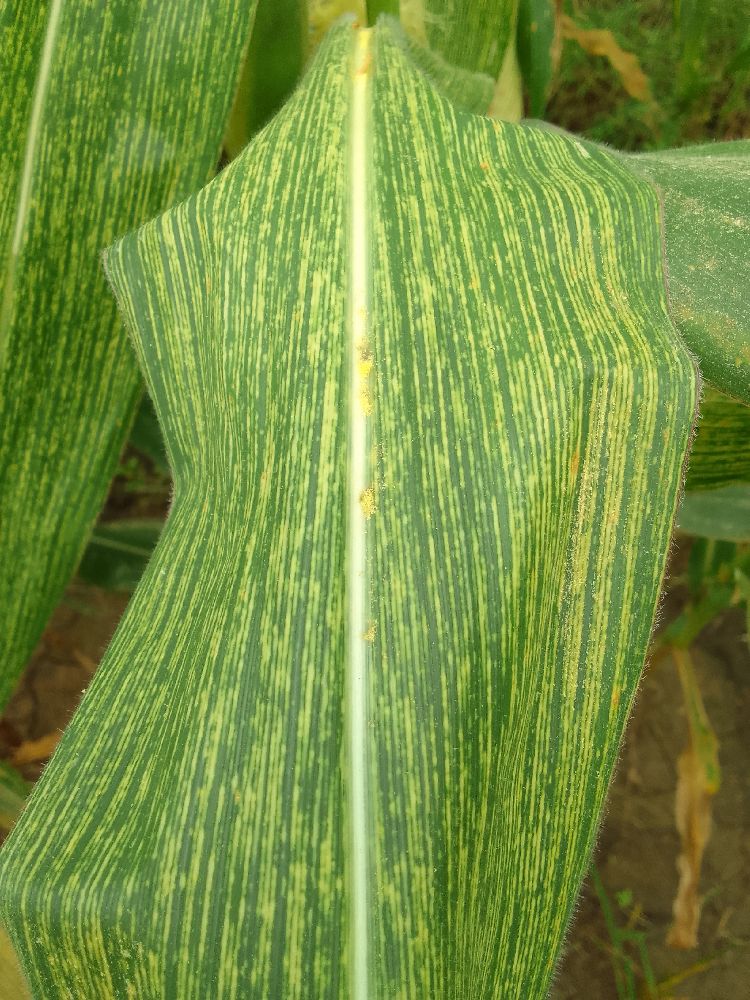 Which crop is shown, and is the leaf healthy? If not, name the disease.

maize, maize streak virus
